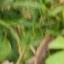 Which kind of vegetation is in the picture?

grass
